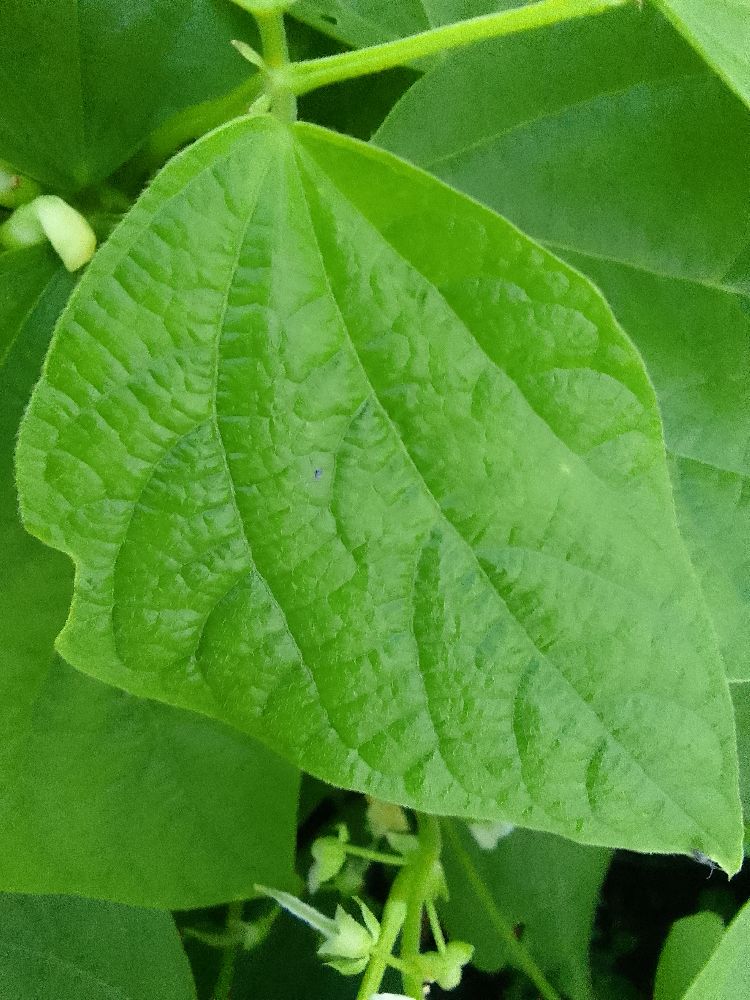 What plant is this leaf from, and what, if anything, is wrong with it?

common bean, healthy
